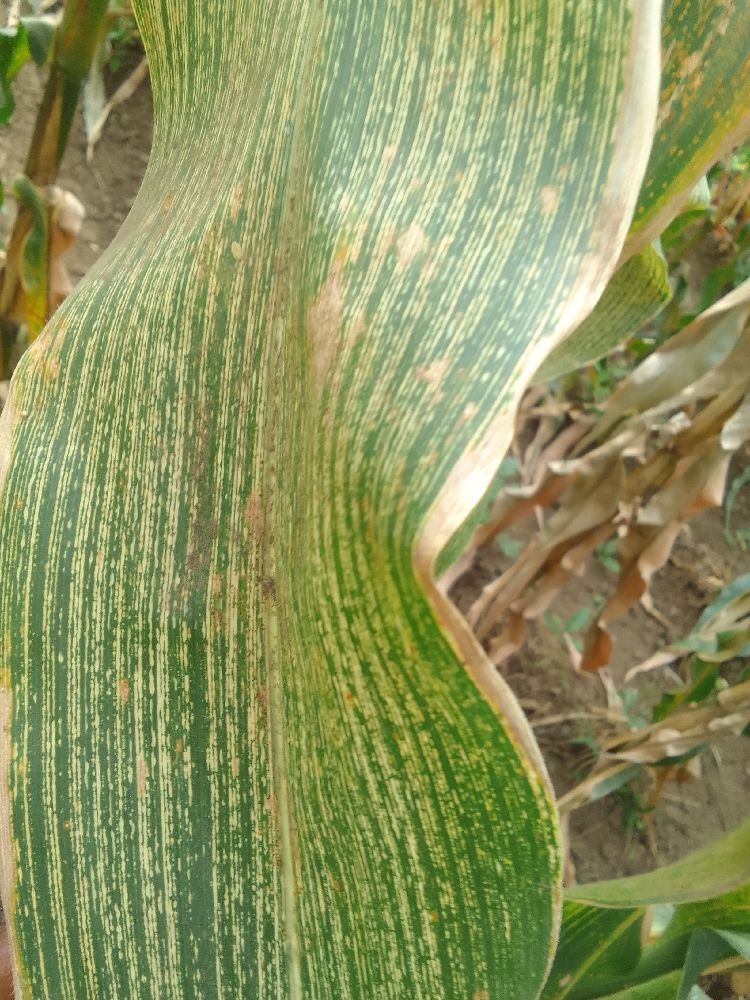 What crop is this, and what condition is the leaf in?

maize, maize streak virus
